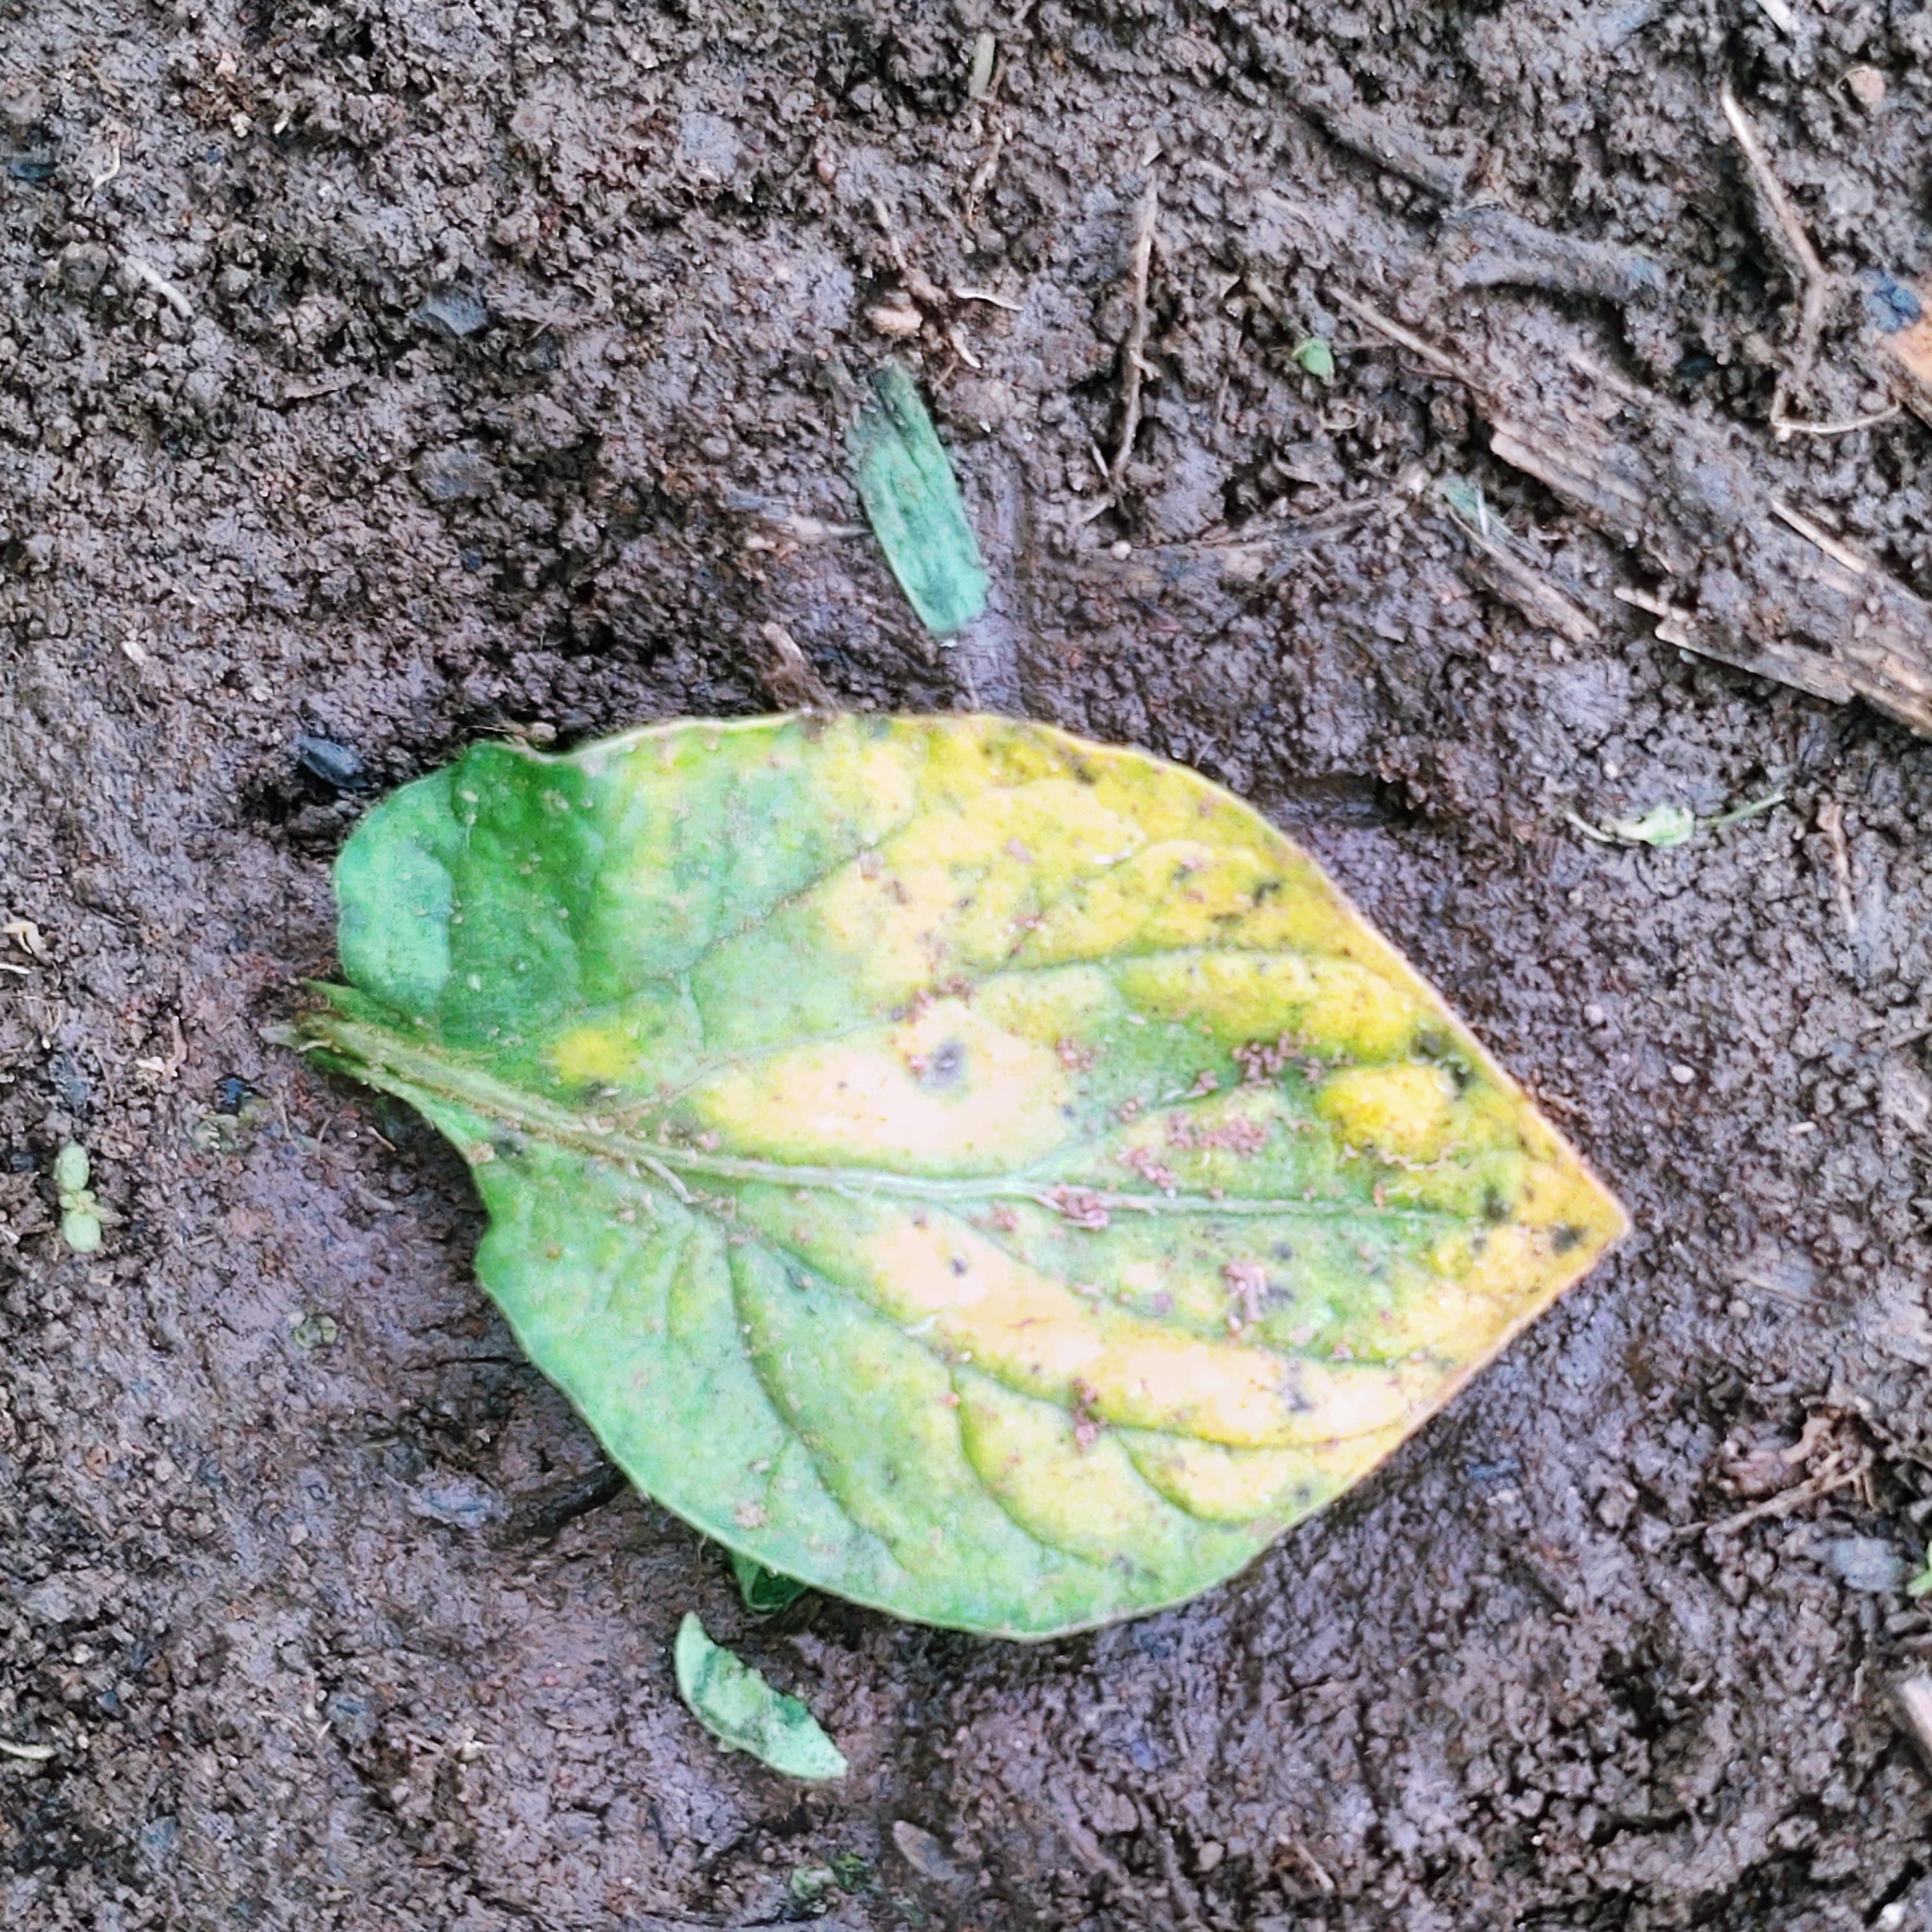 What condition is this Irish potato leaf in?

late blight
